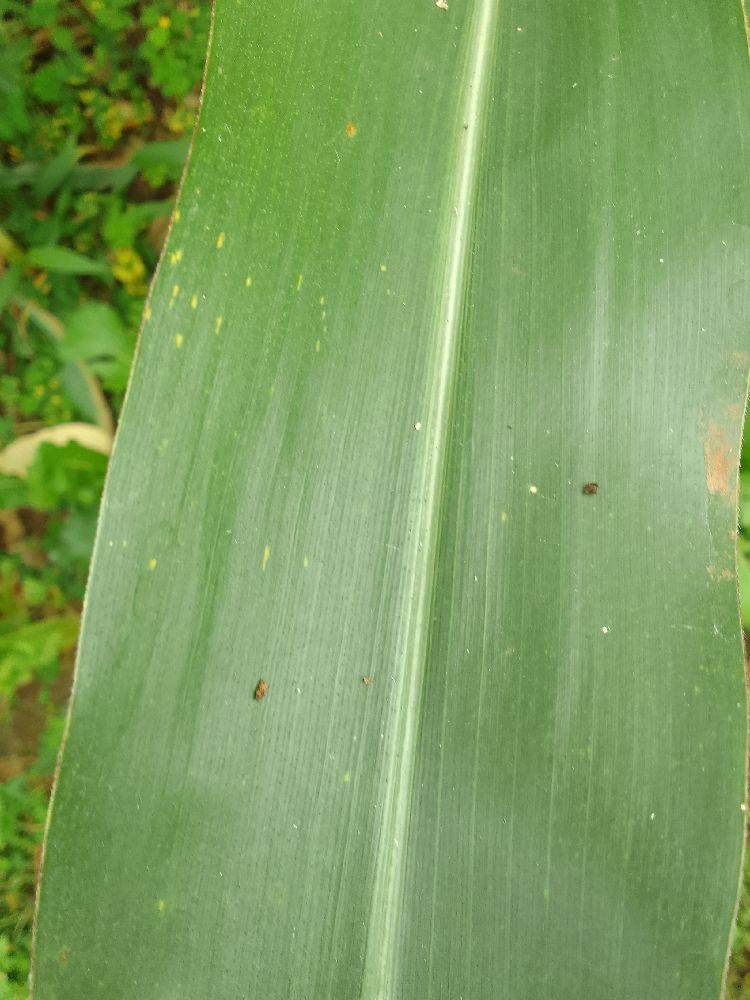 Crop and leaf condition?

maize, healthy
